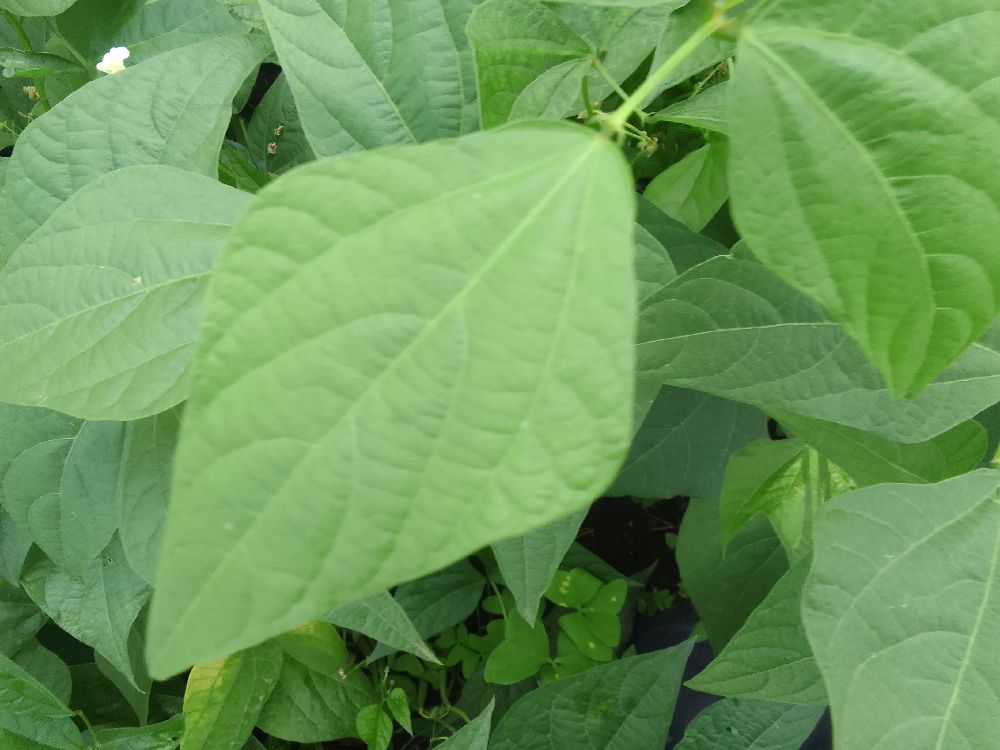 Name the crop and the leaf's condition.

common bean, healthy
